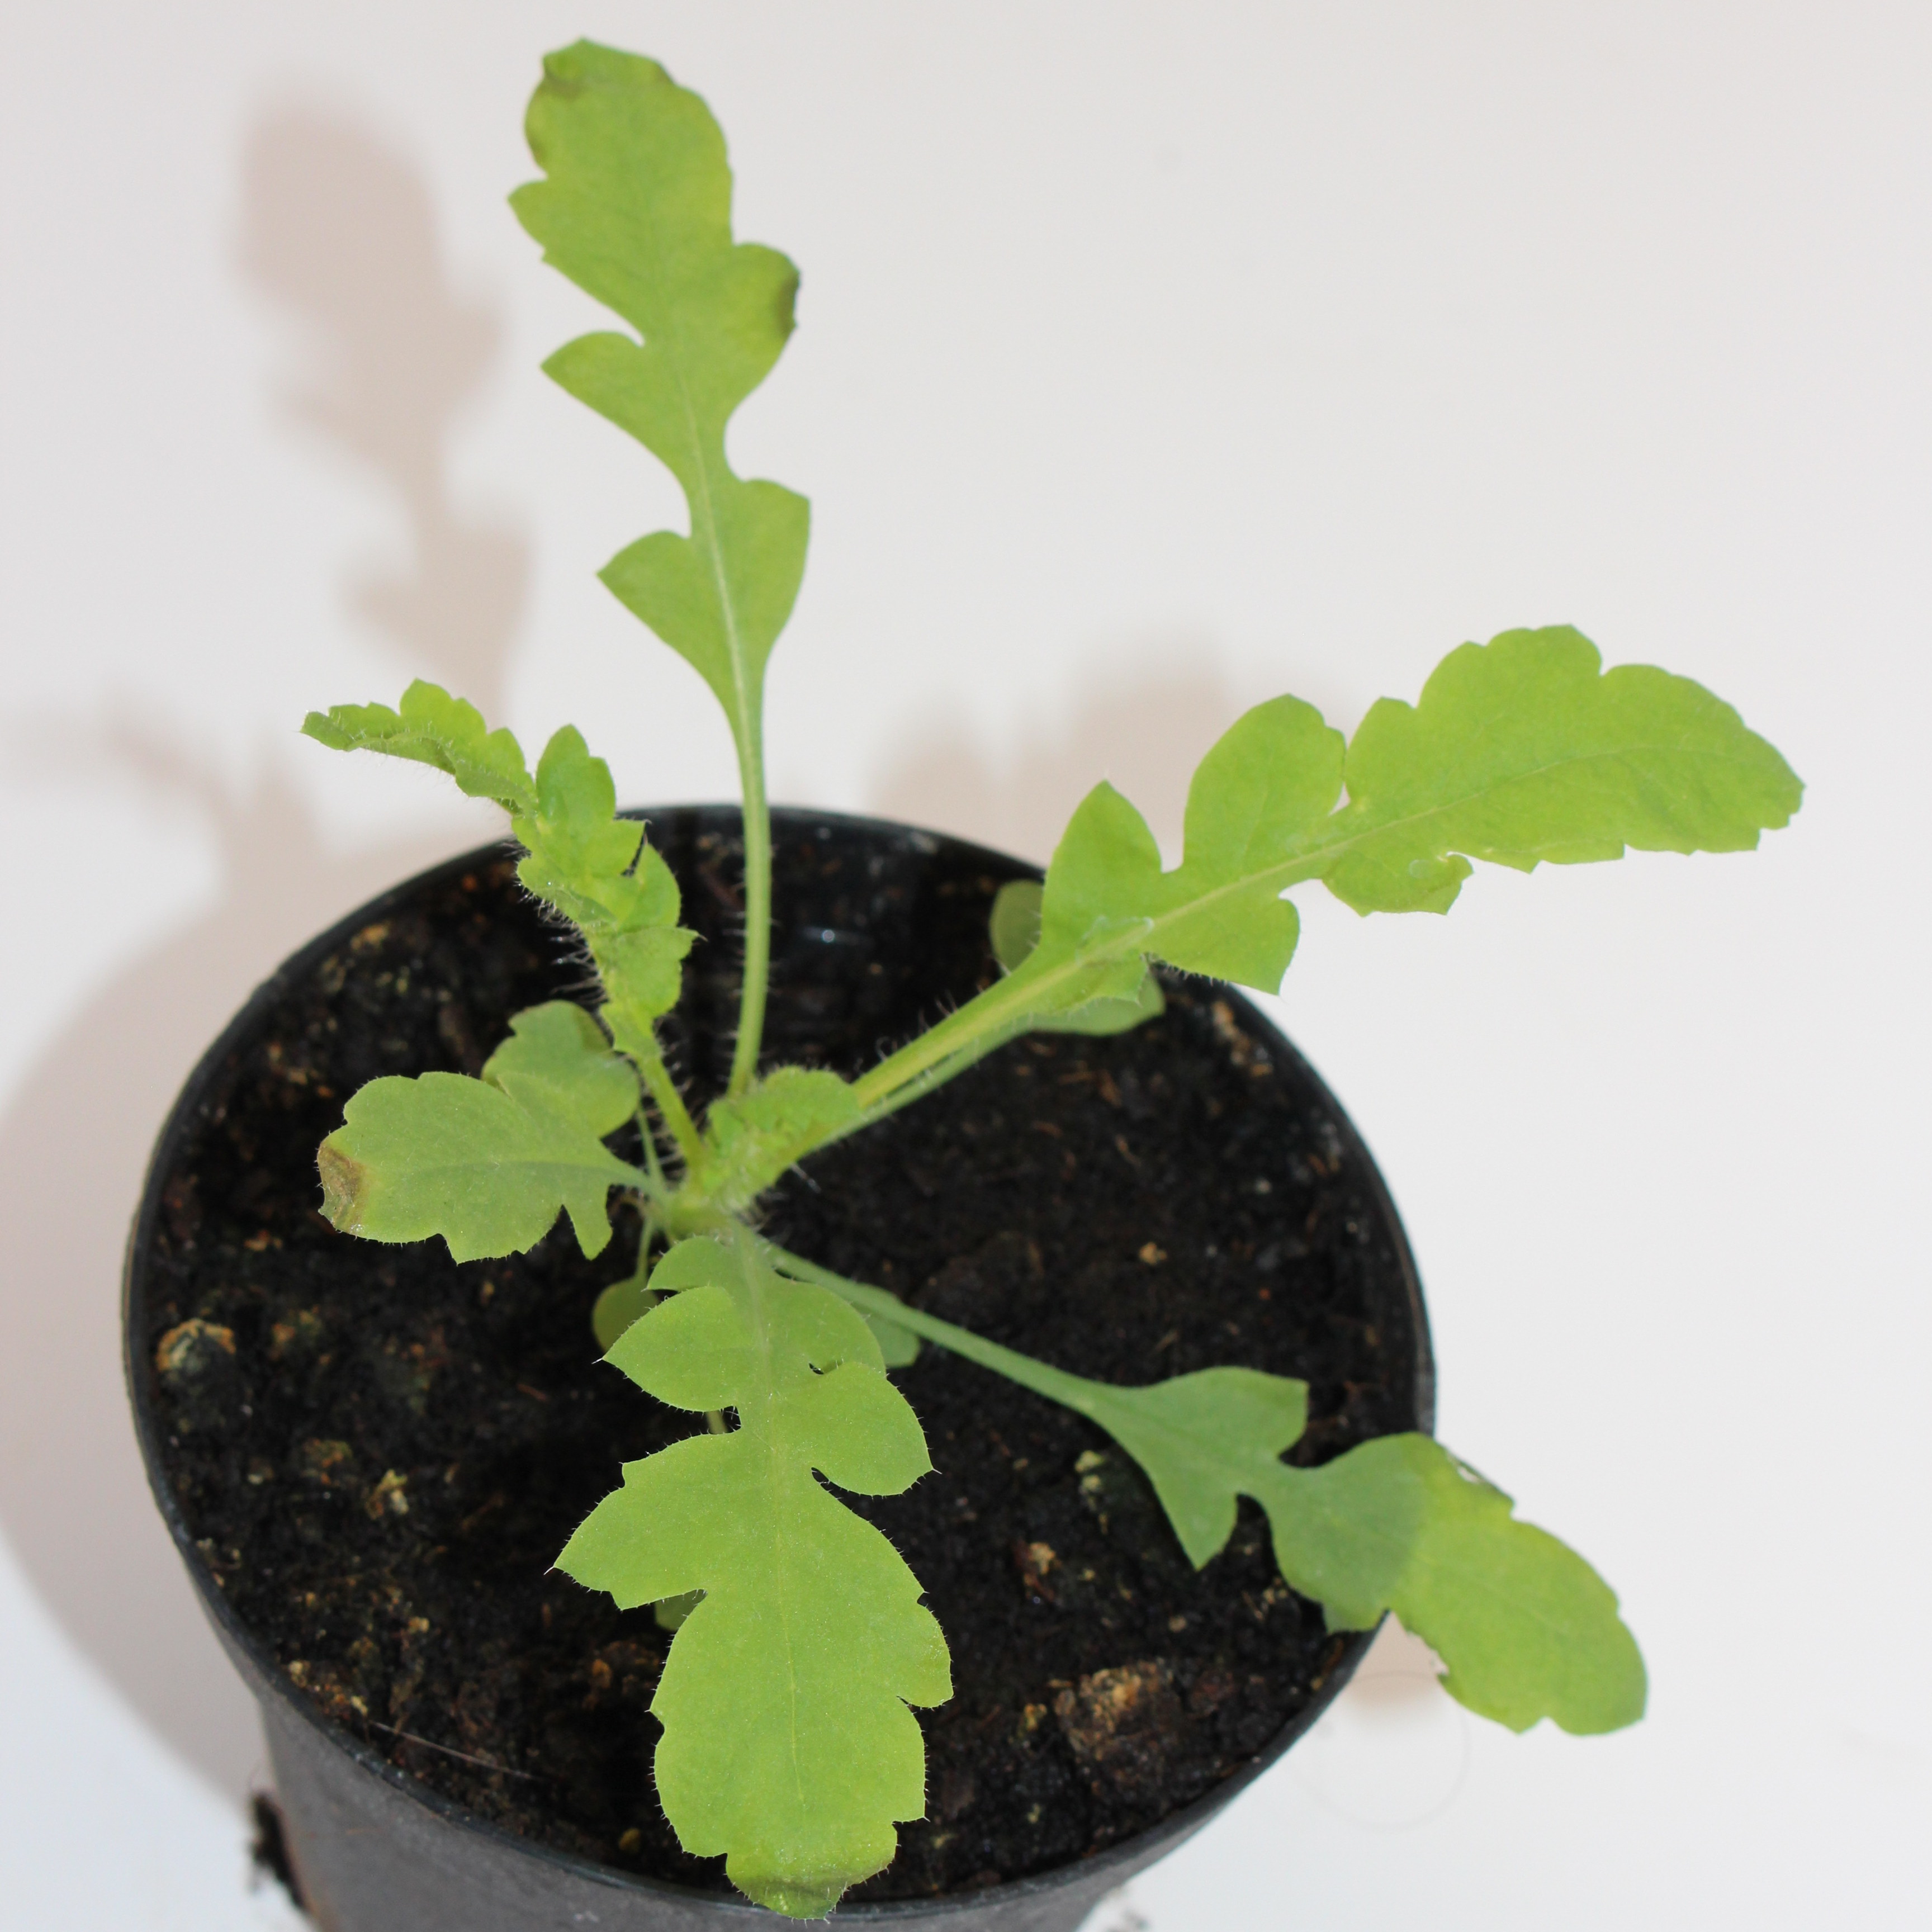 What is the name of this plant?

Papaver rhoeas
